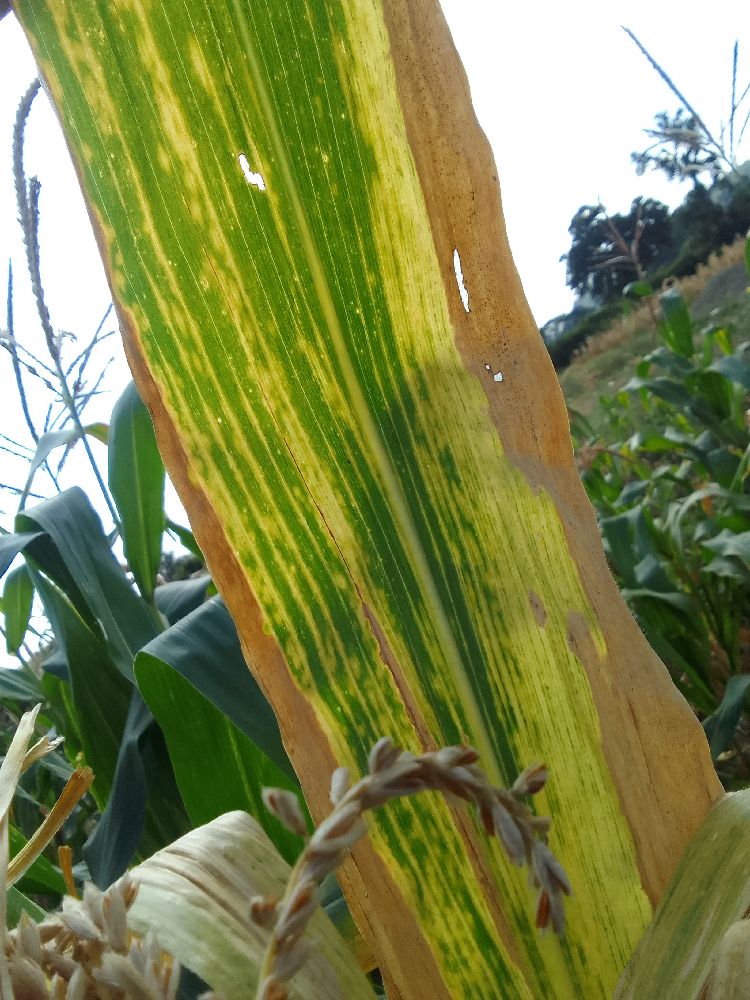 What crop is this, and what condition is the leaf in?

maize, maize lethal necrosis
